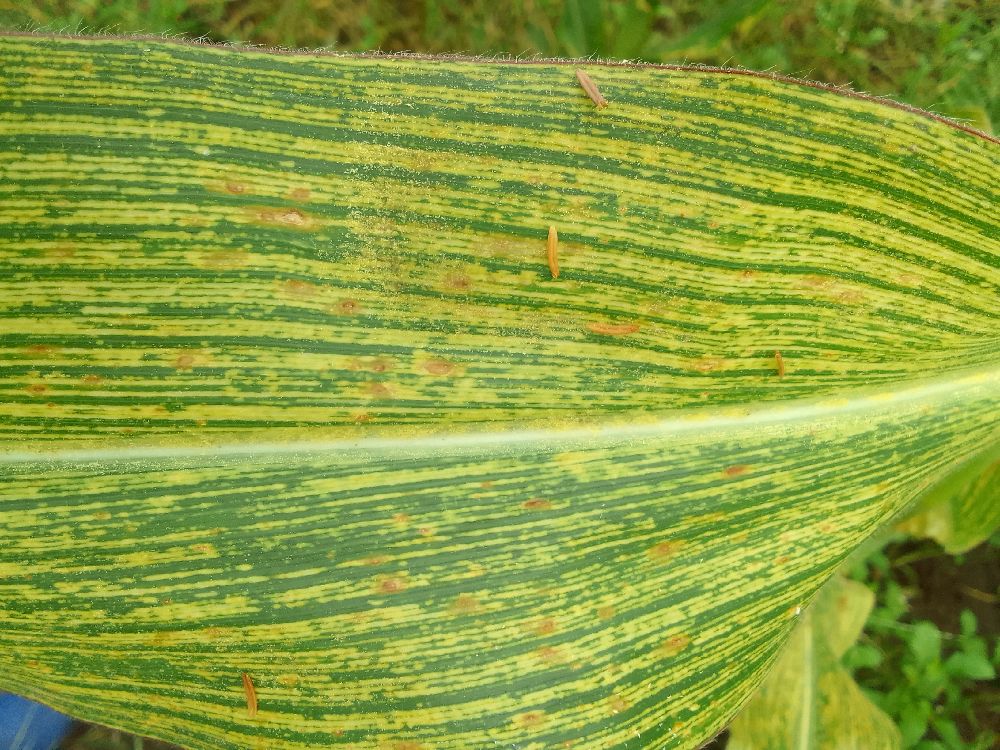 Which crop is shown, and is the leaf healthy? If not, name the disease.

maize, maize streak virus
